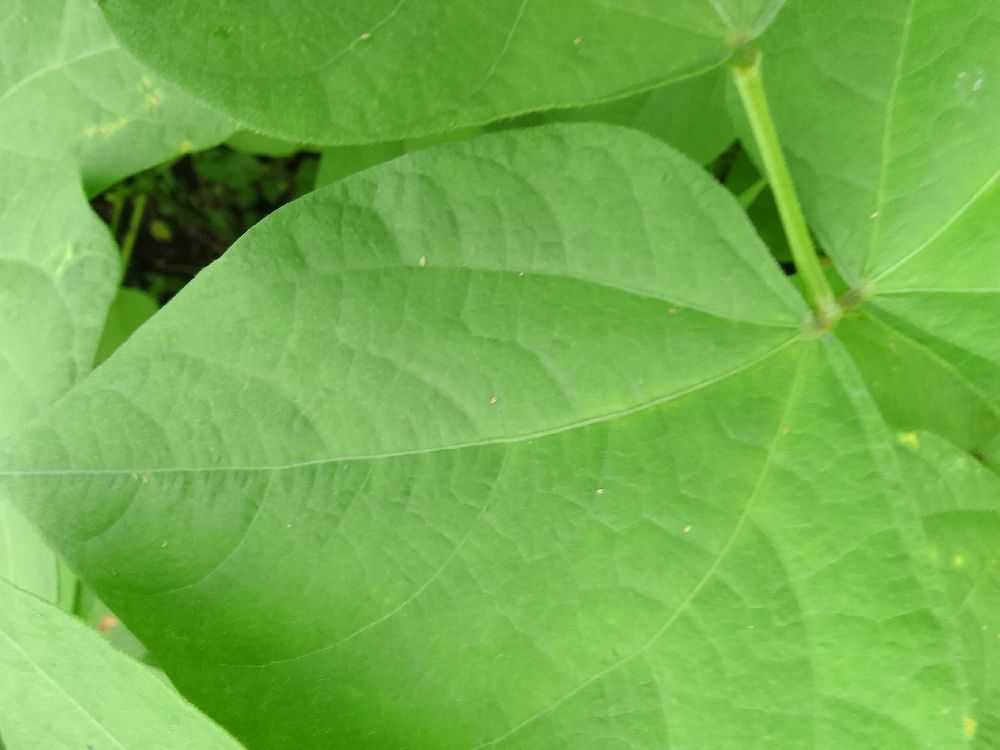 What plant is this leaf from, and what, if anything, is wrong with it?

common bean, healthy
